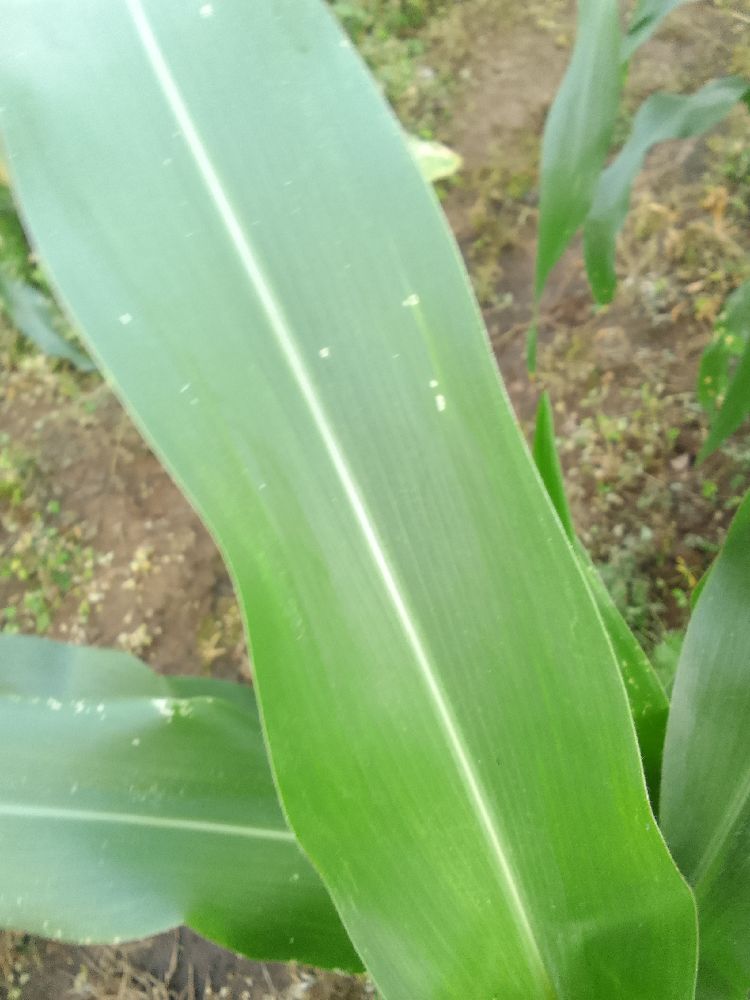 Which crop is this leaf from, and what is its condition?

maize, healthy
